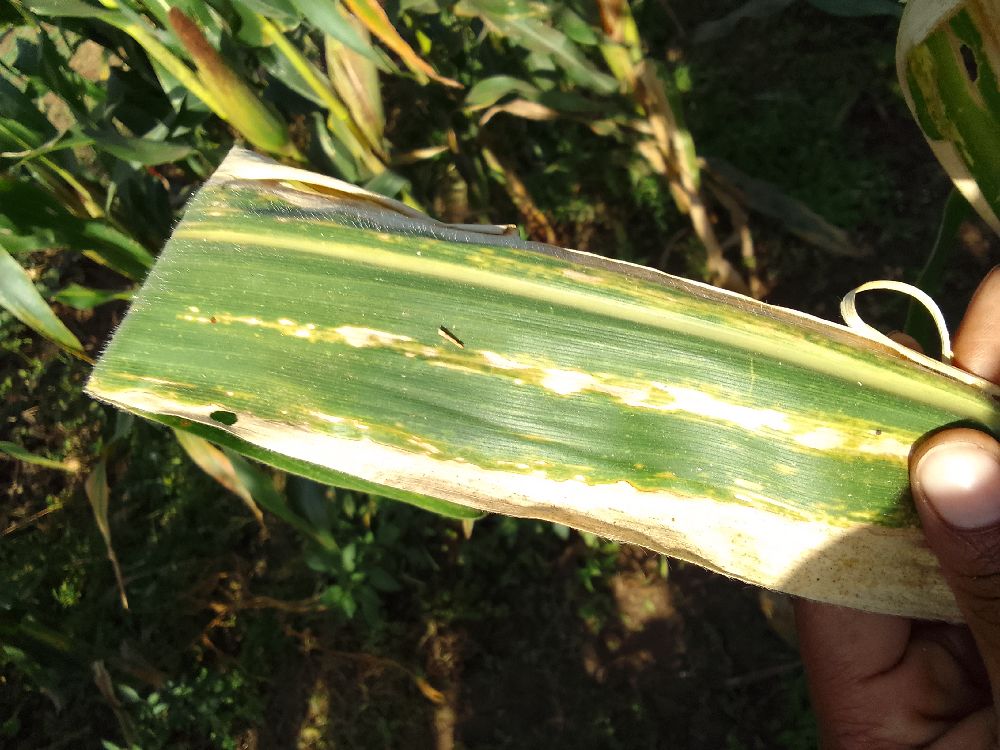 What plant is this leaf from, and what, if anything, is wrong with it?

maize, maize lethal necrosis
